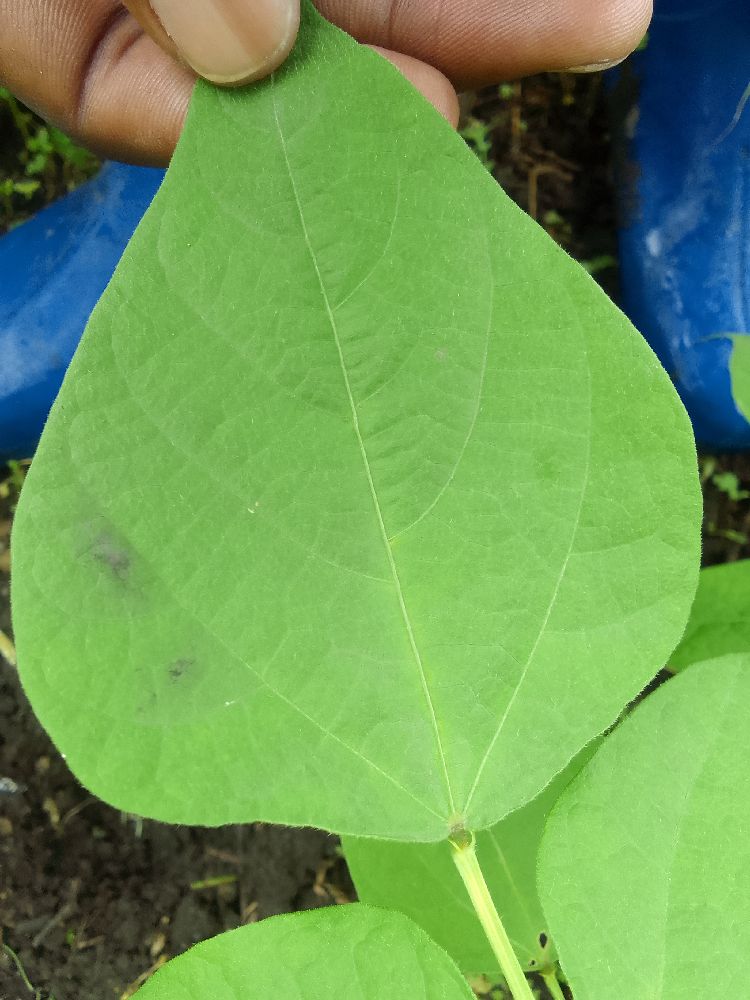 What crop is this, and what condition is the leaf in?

common bean, healthy
